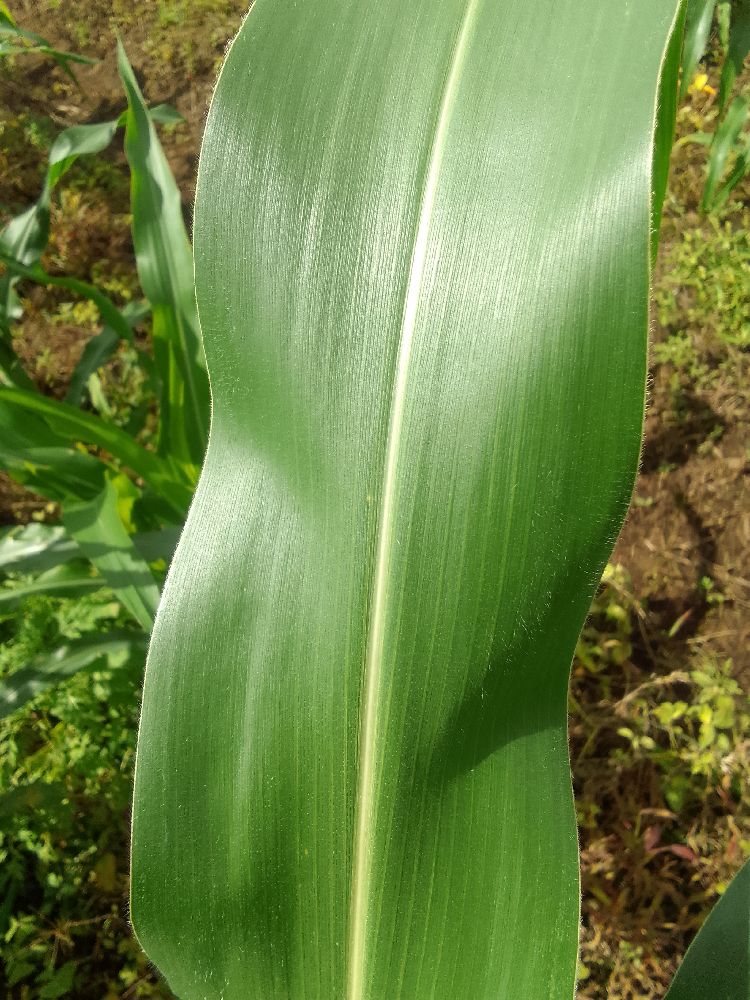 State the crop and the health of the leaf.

maize, healthy
